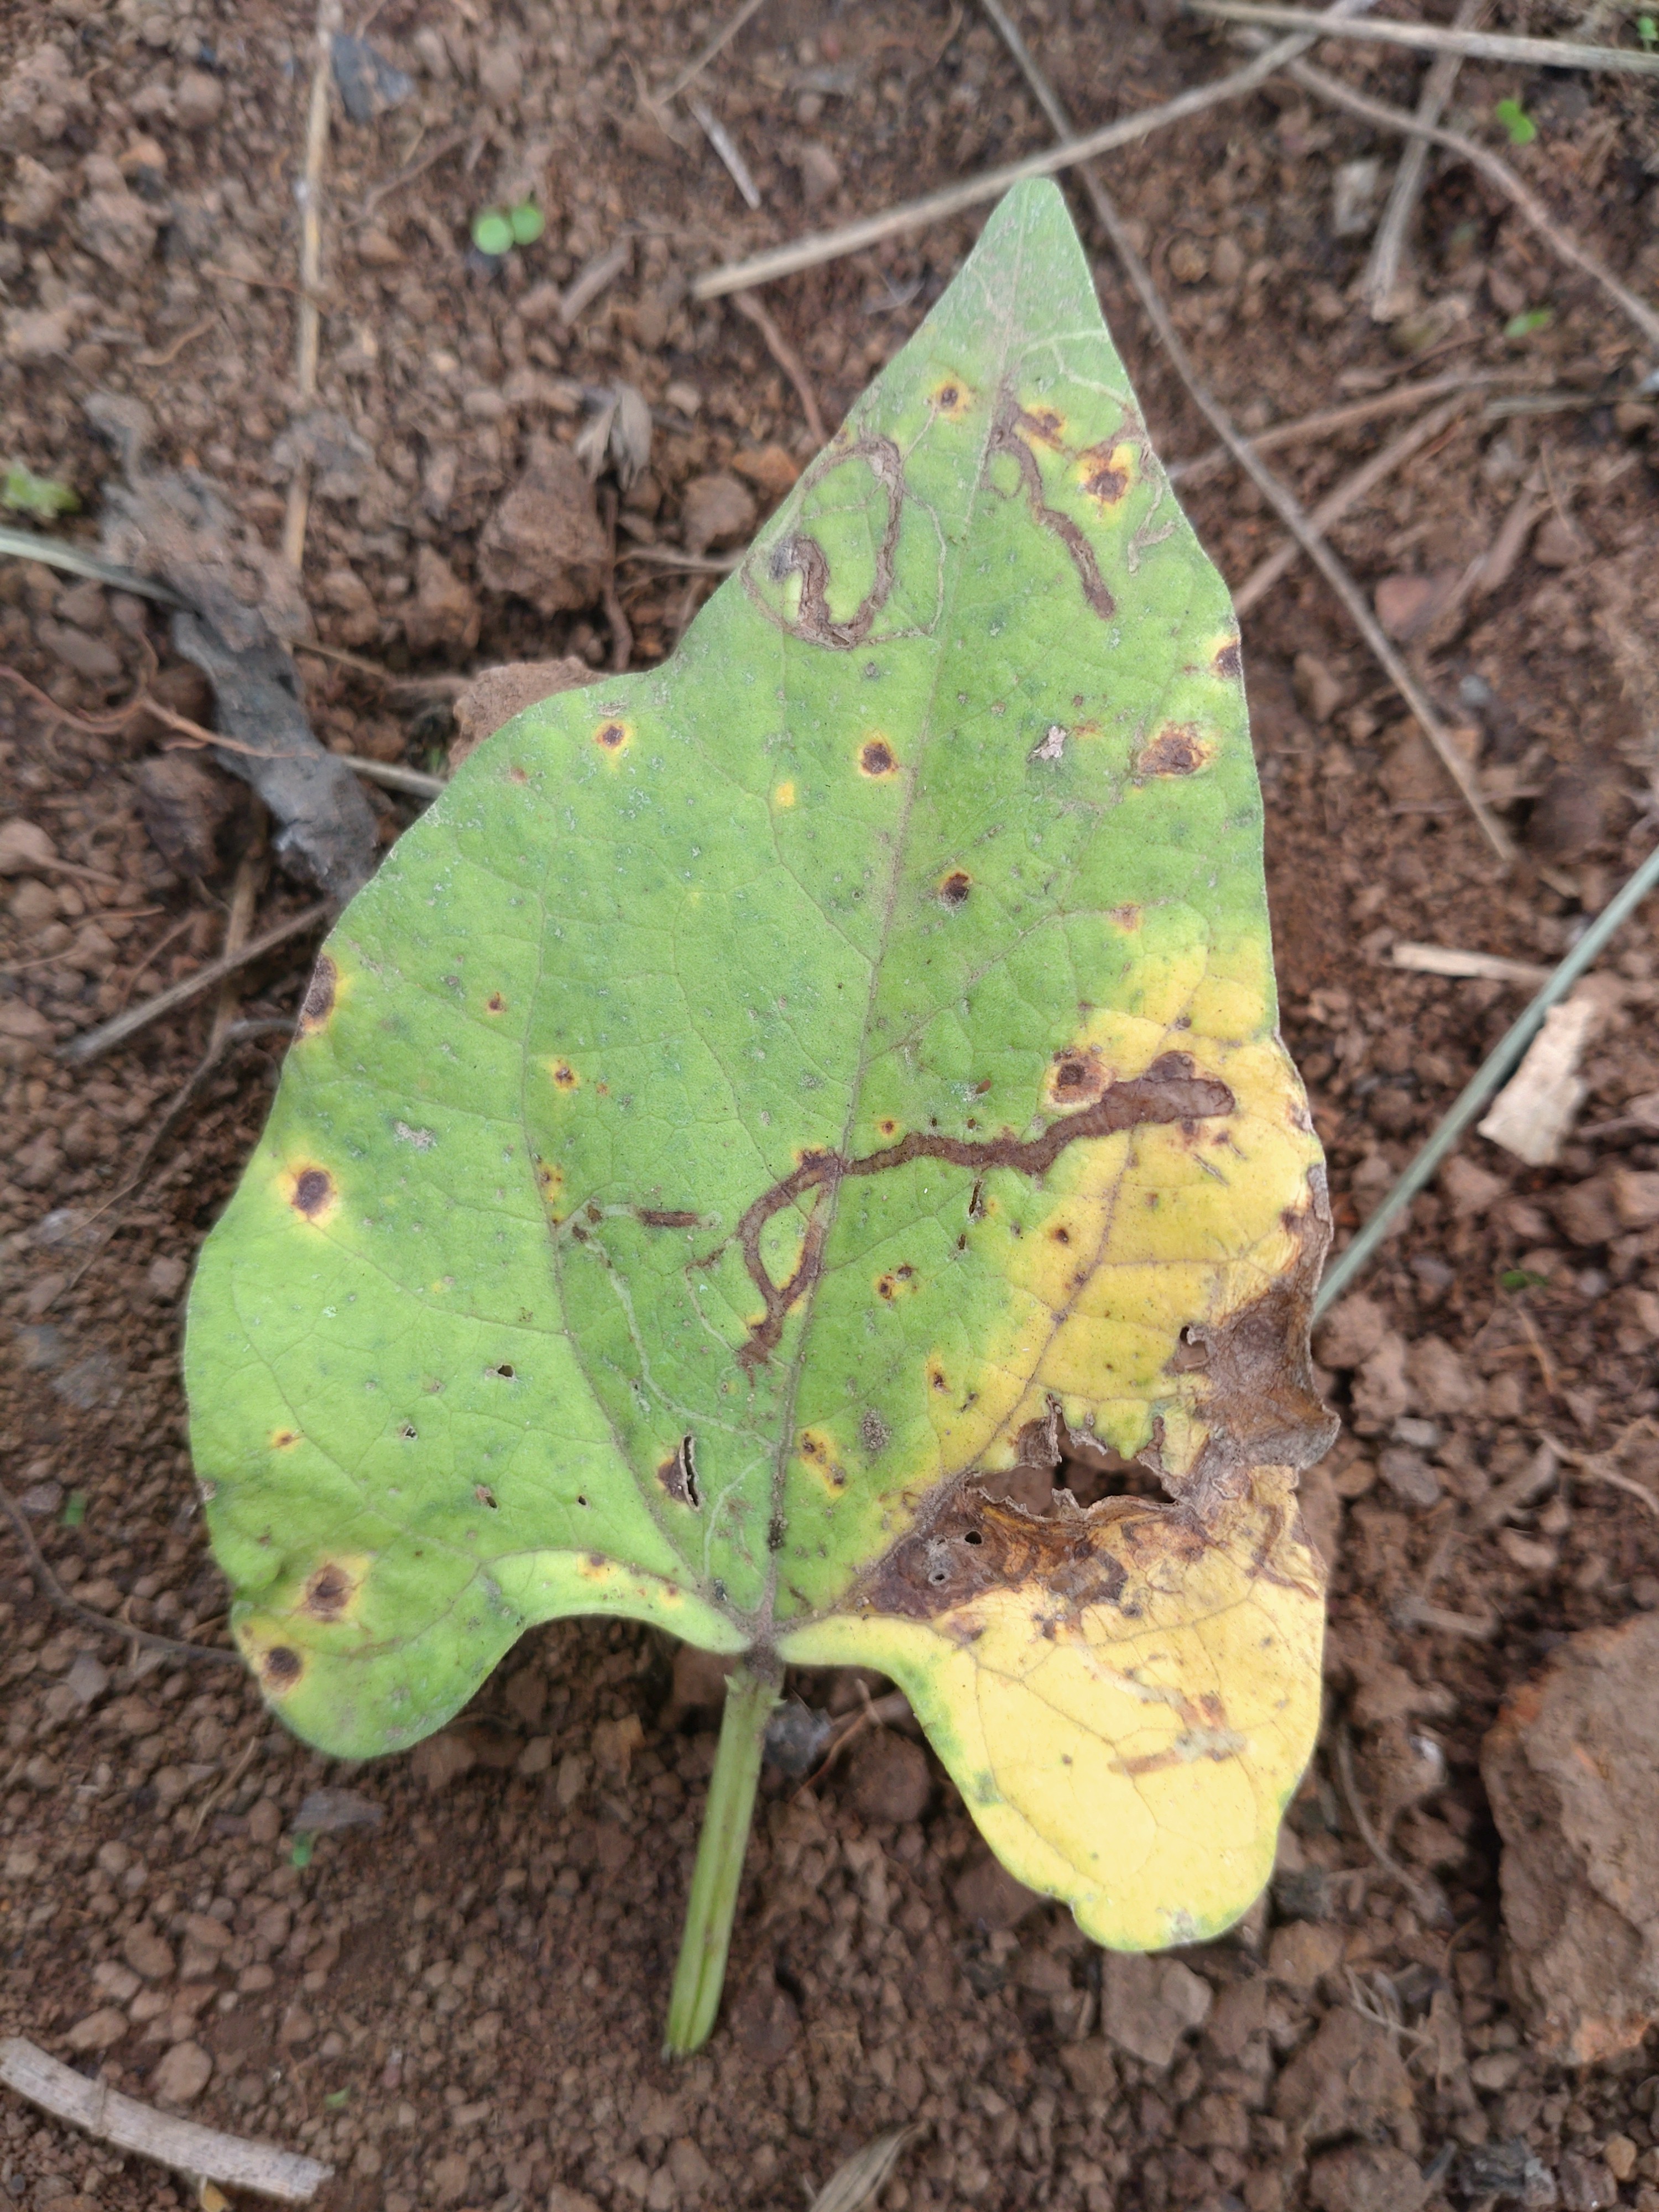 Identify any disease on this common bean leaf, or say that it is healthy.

rust
